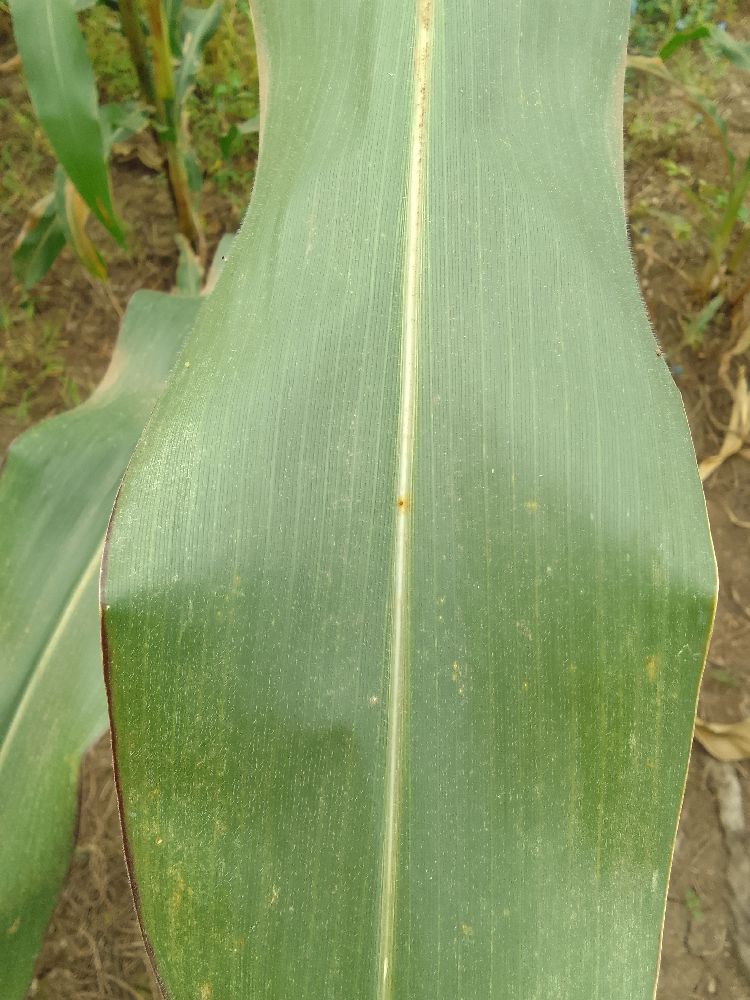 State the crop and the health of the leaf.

maize, healthy
